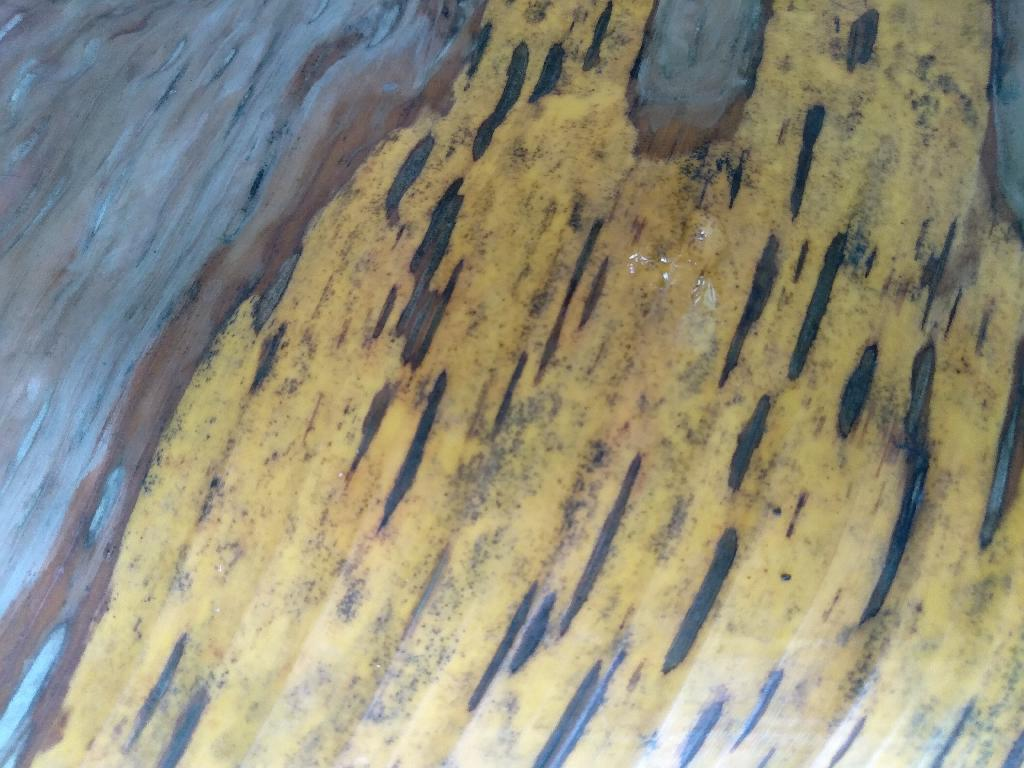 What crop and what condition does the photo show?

banana, black sigatoka
